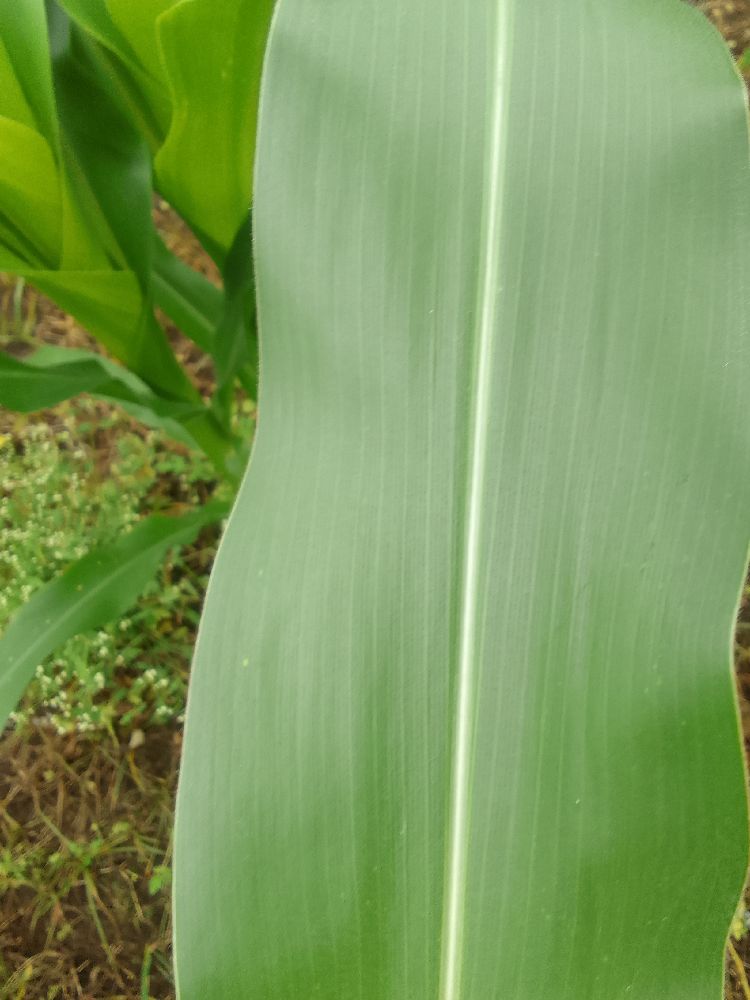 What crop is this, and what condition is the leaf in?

maize, healthy
